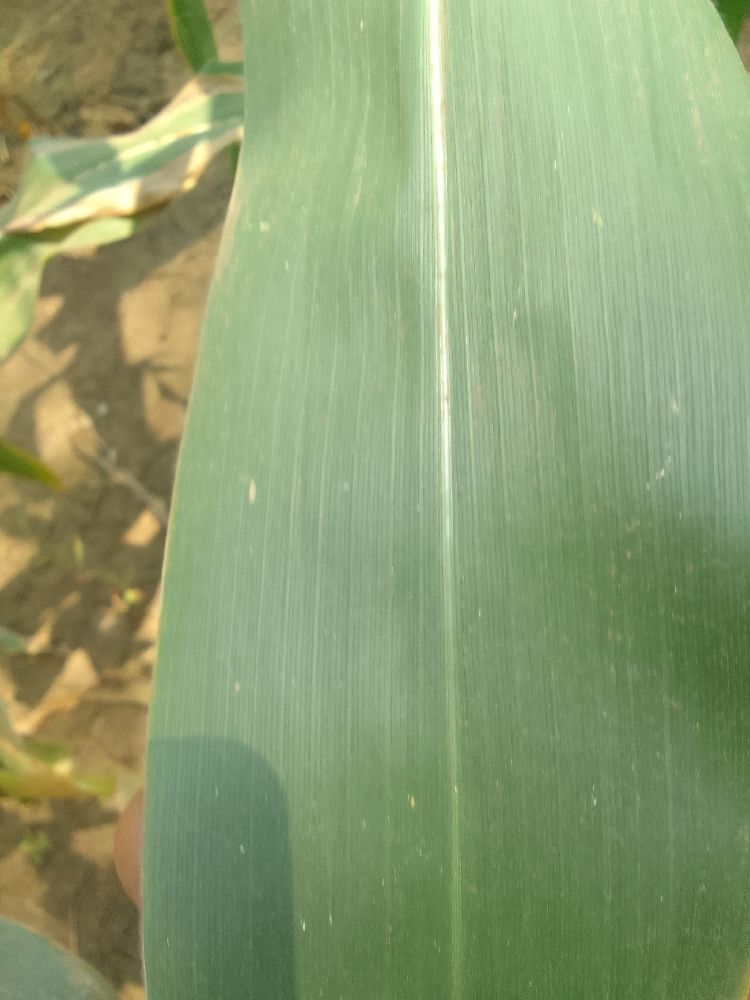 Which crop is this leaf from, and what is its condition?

maize, healthy
